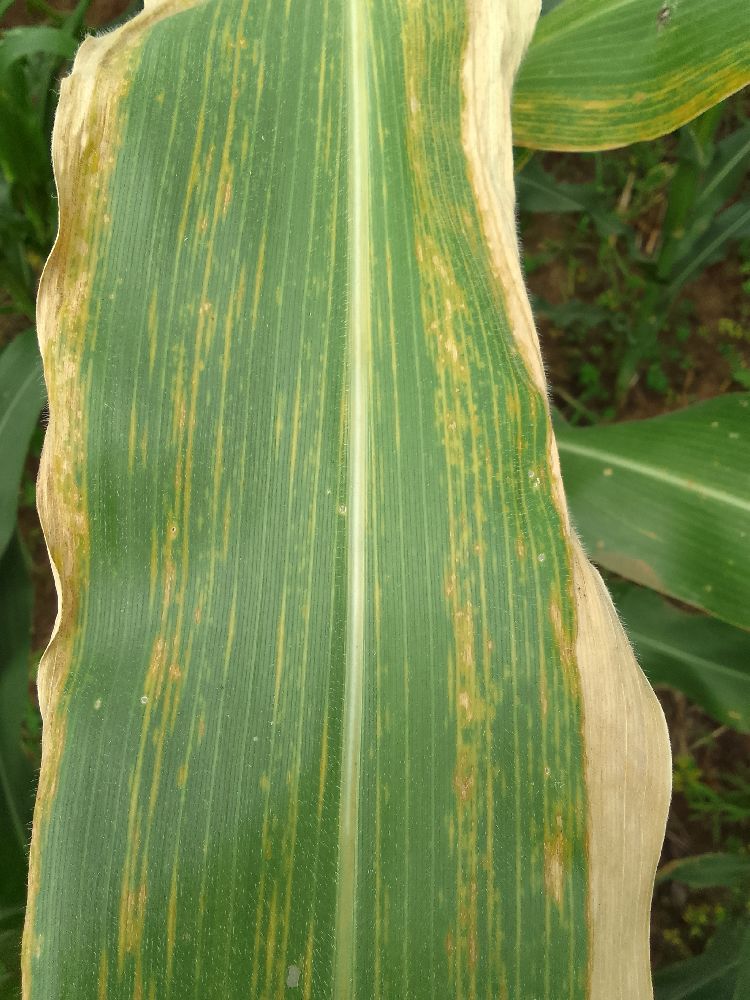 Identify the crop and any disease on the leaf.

maize, maize lethal necrosis
